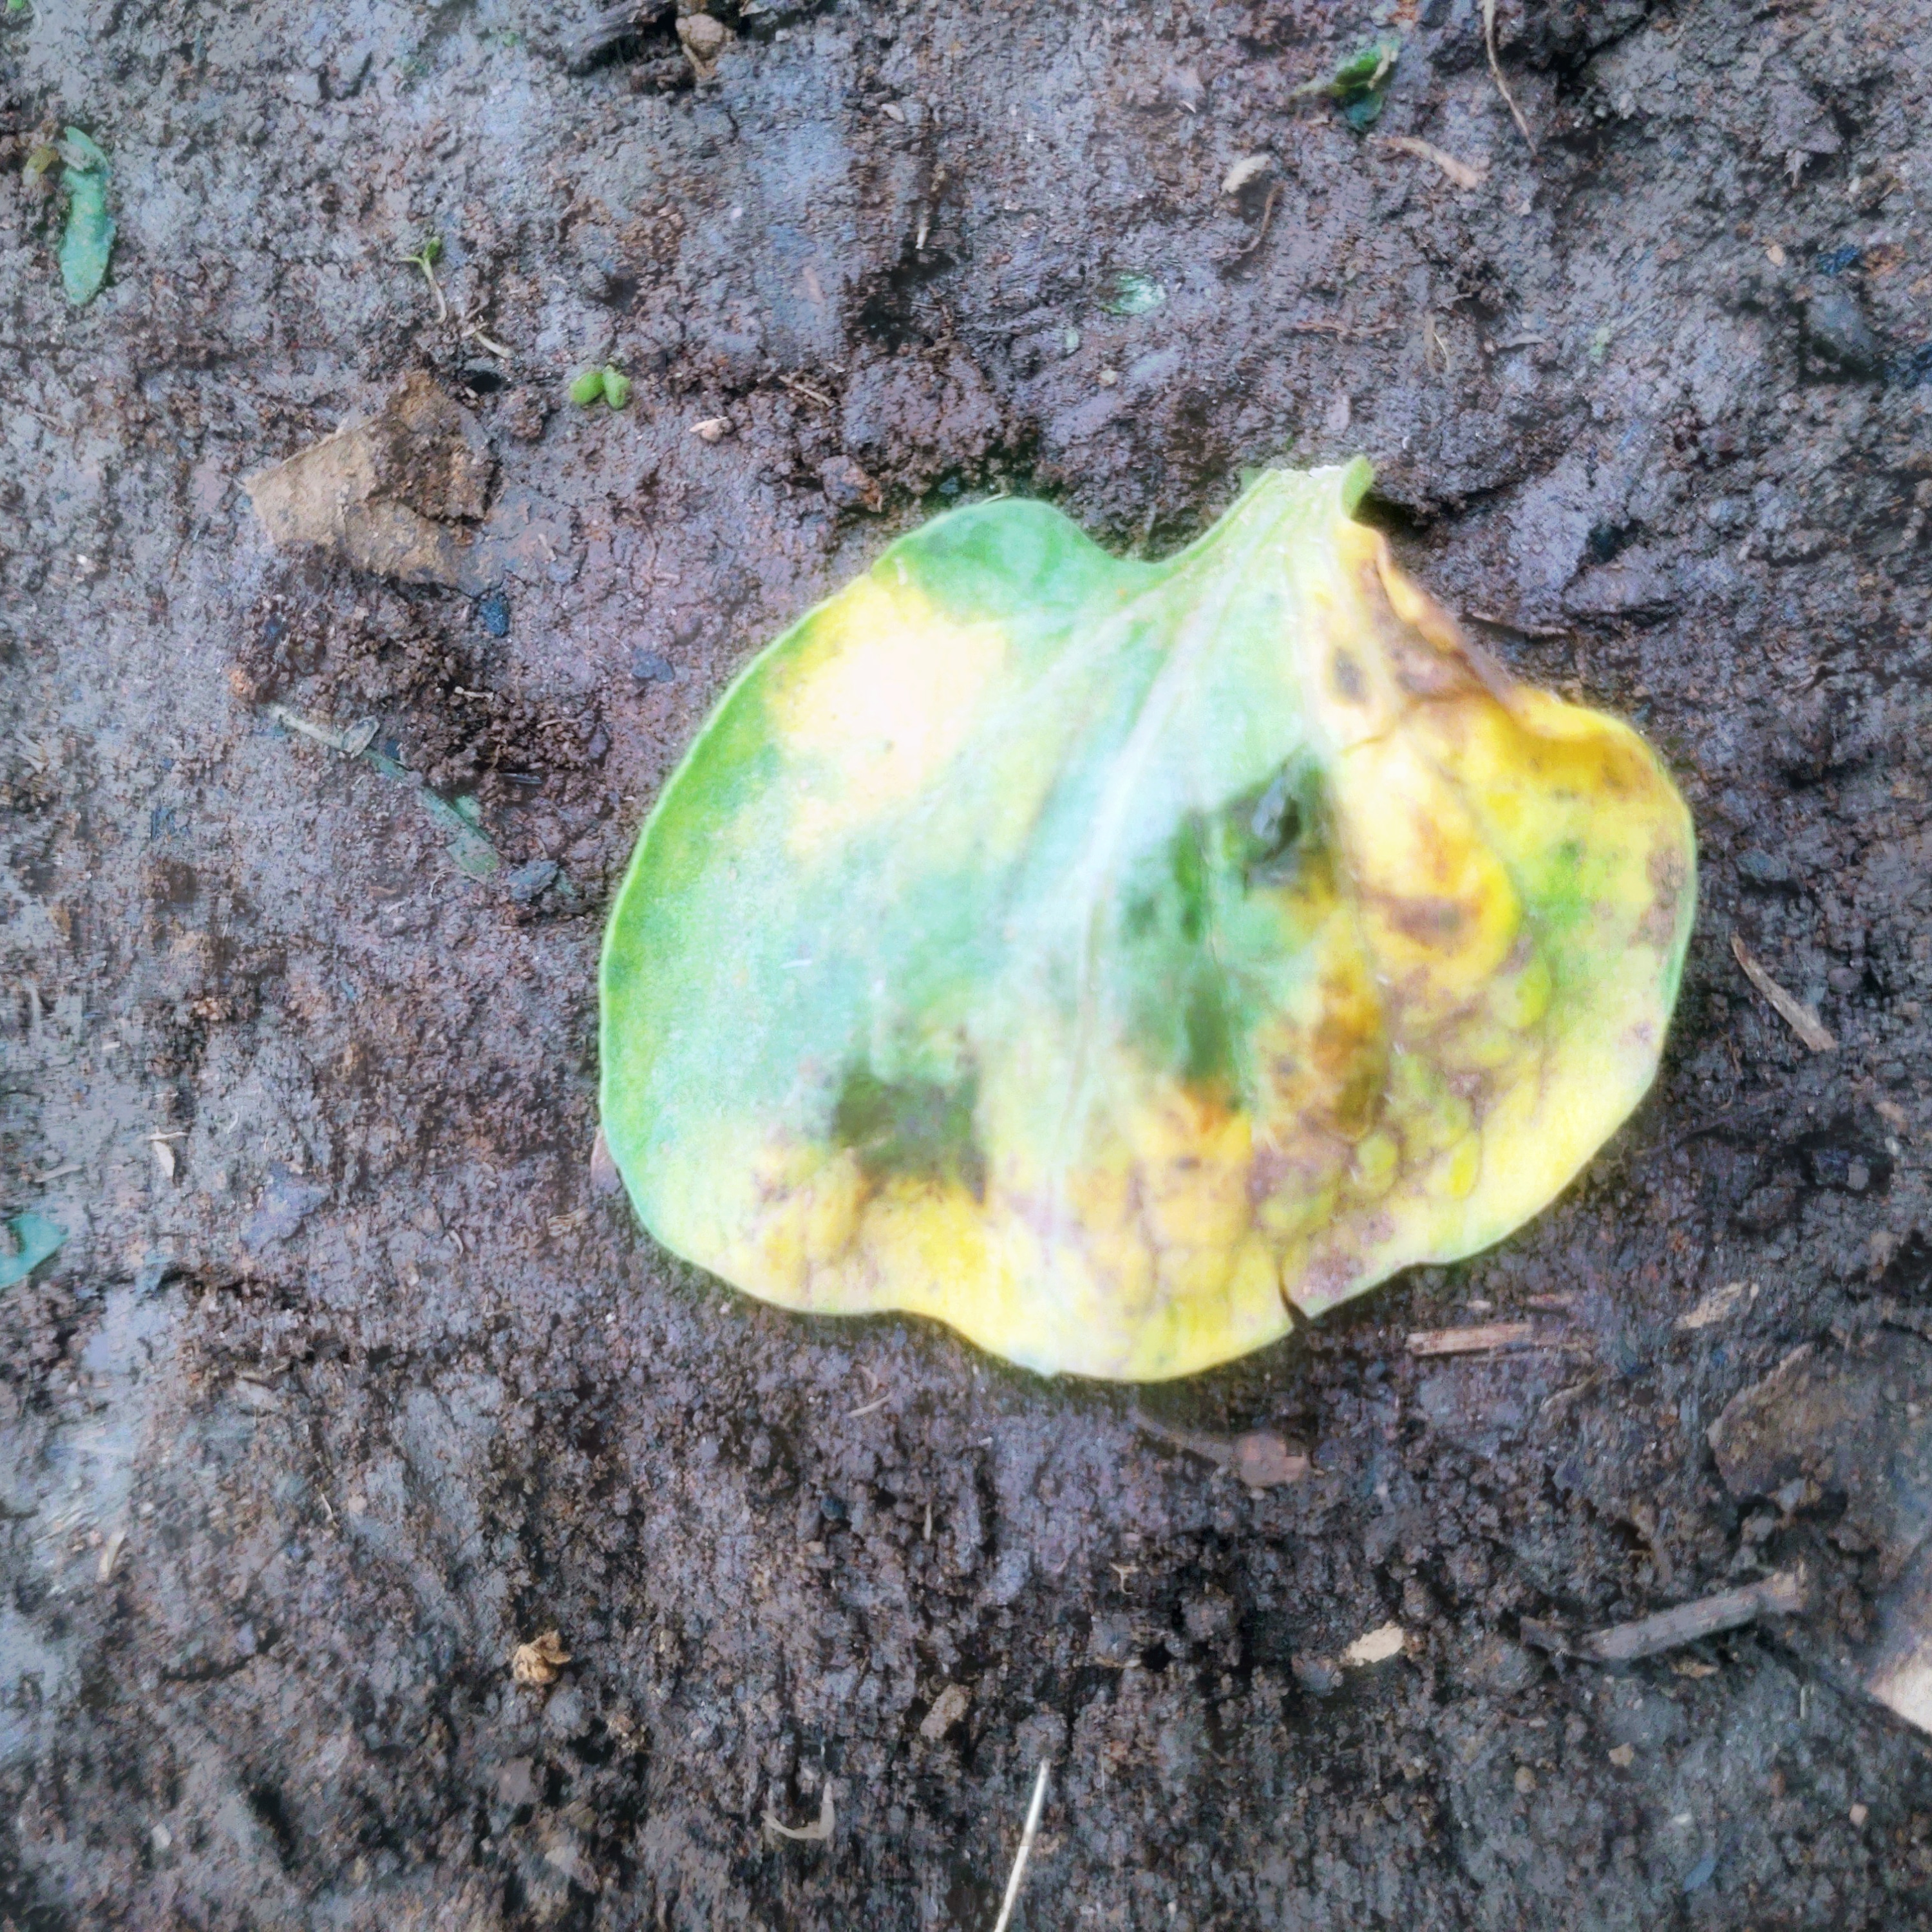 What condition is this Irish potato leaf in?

late blight
